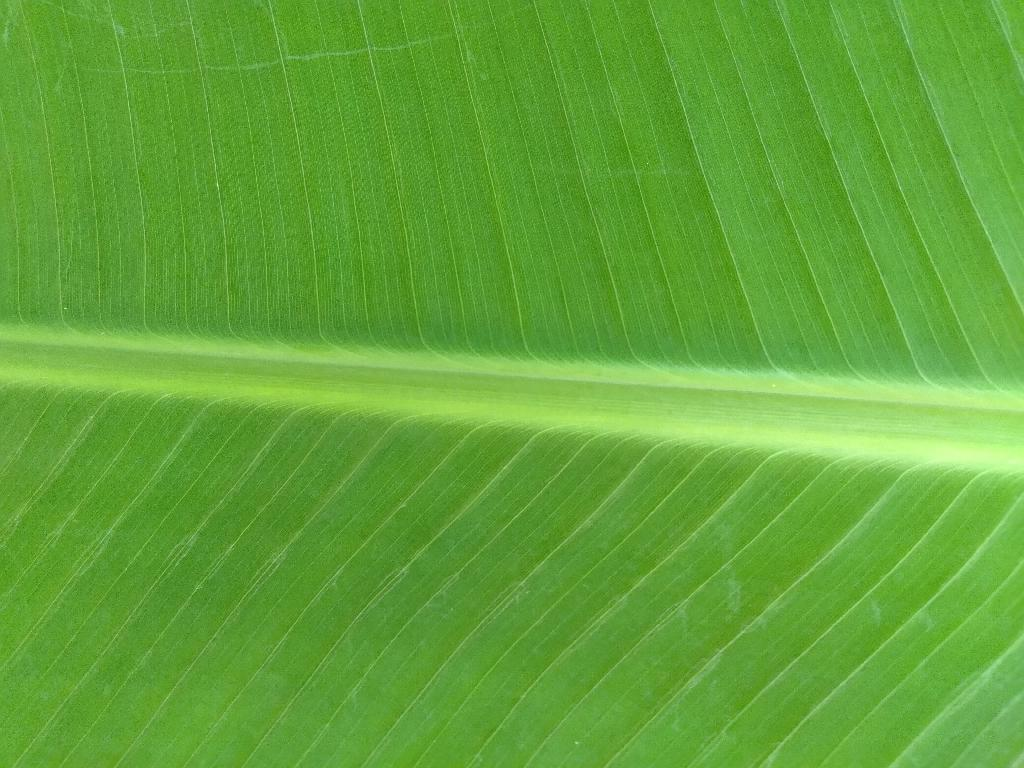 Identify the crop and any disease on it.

banana, healthy
